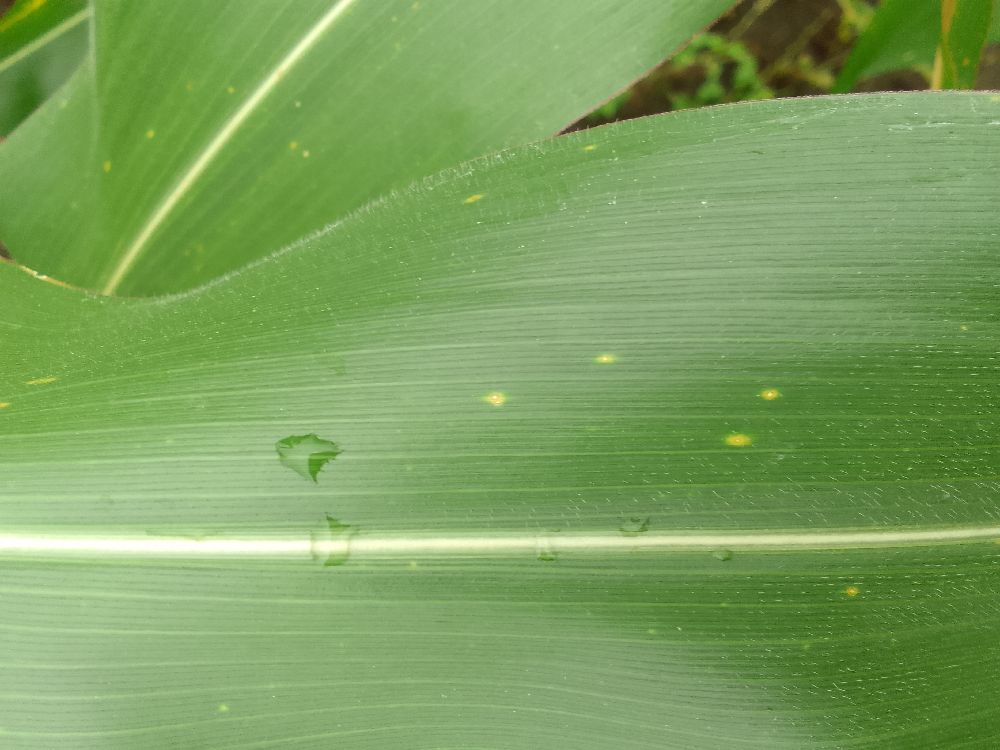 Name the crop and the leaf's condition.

maize, healthy
